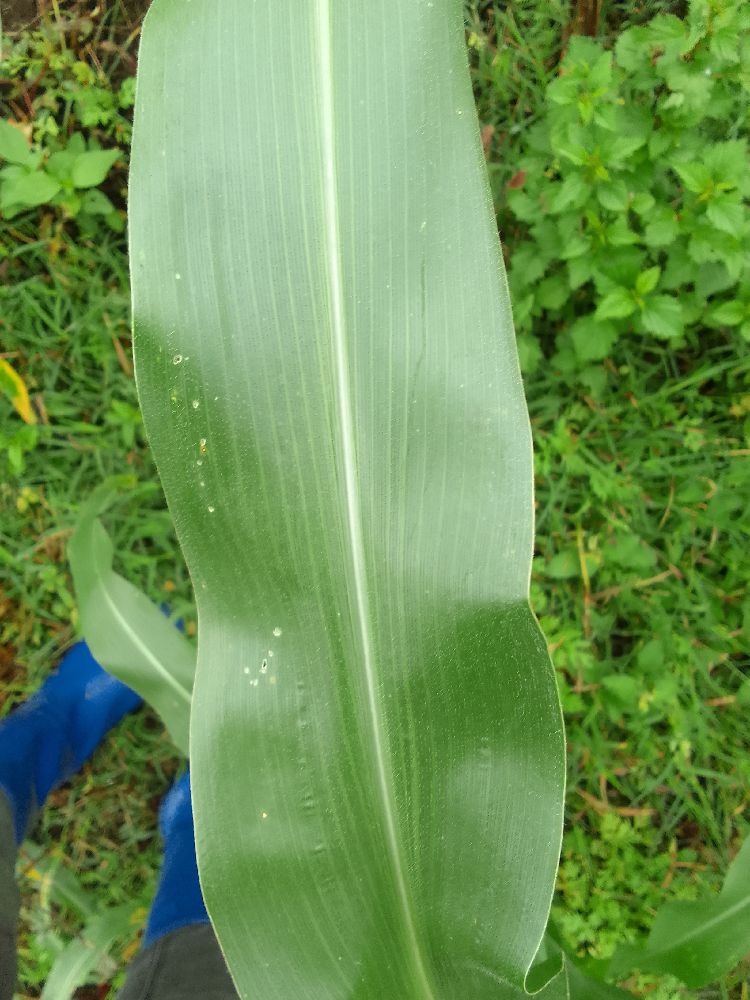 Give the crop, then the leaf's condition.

maize, healthy
